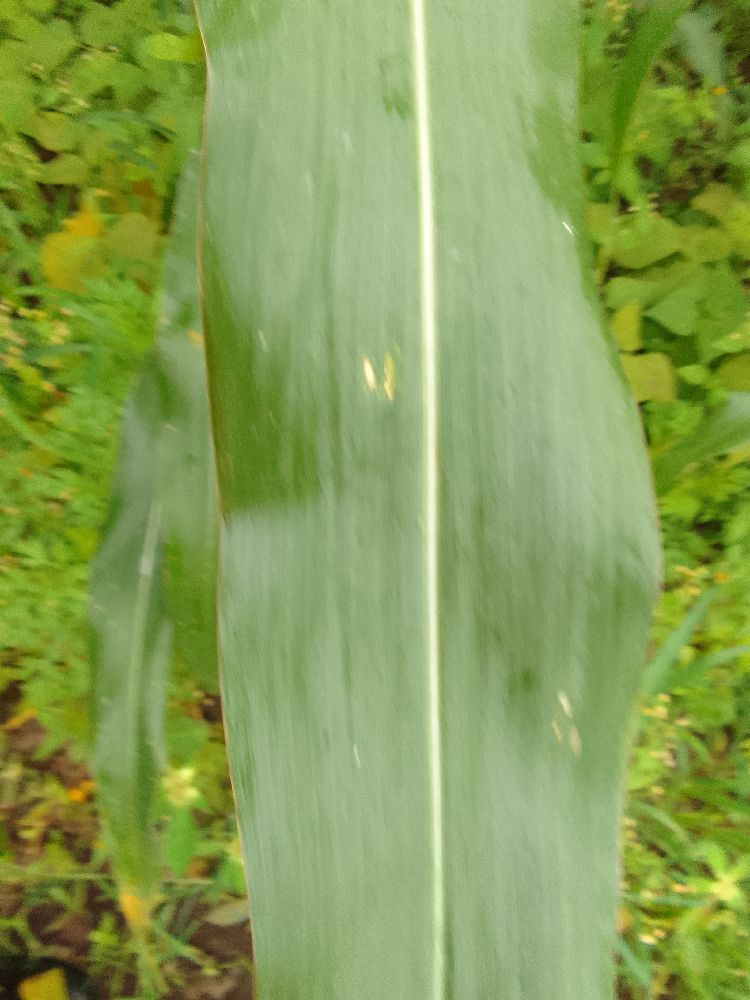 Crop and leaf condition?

maize, healthy
